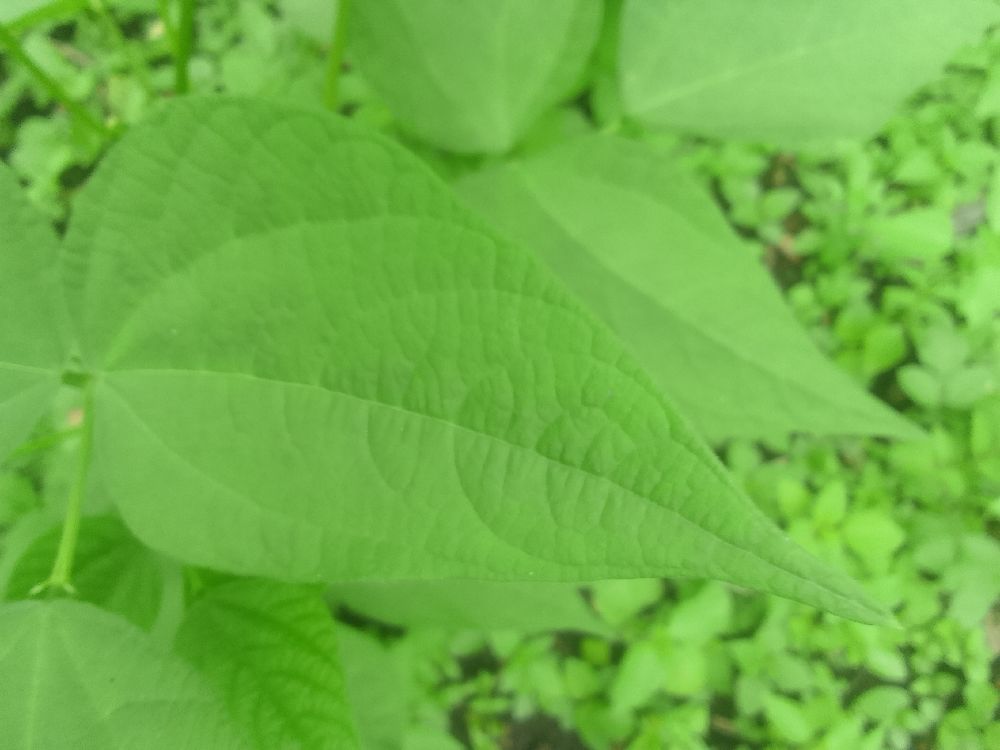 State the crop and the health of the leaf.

common bean, healthy
